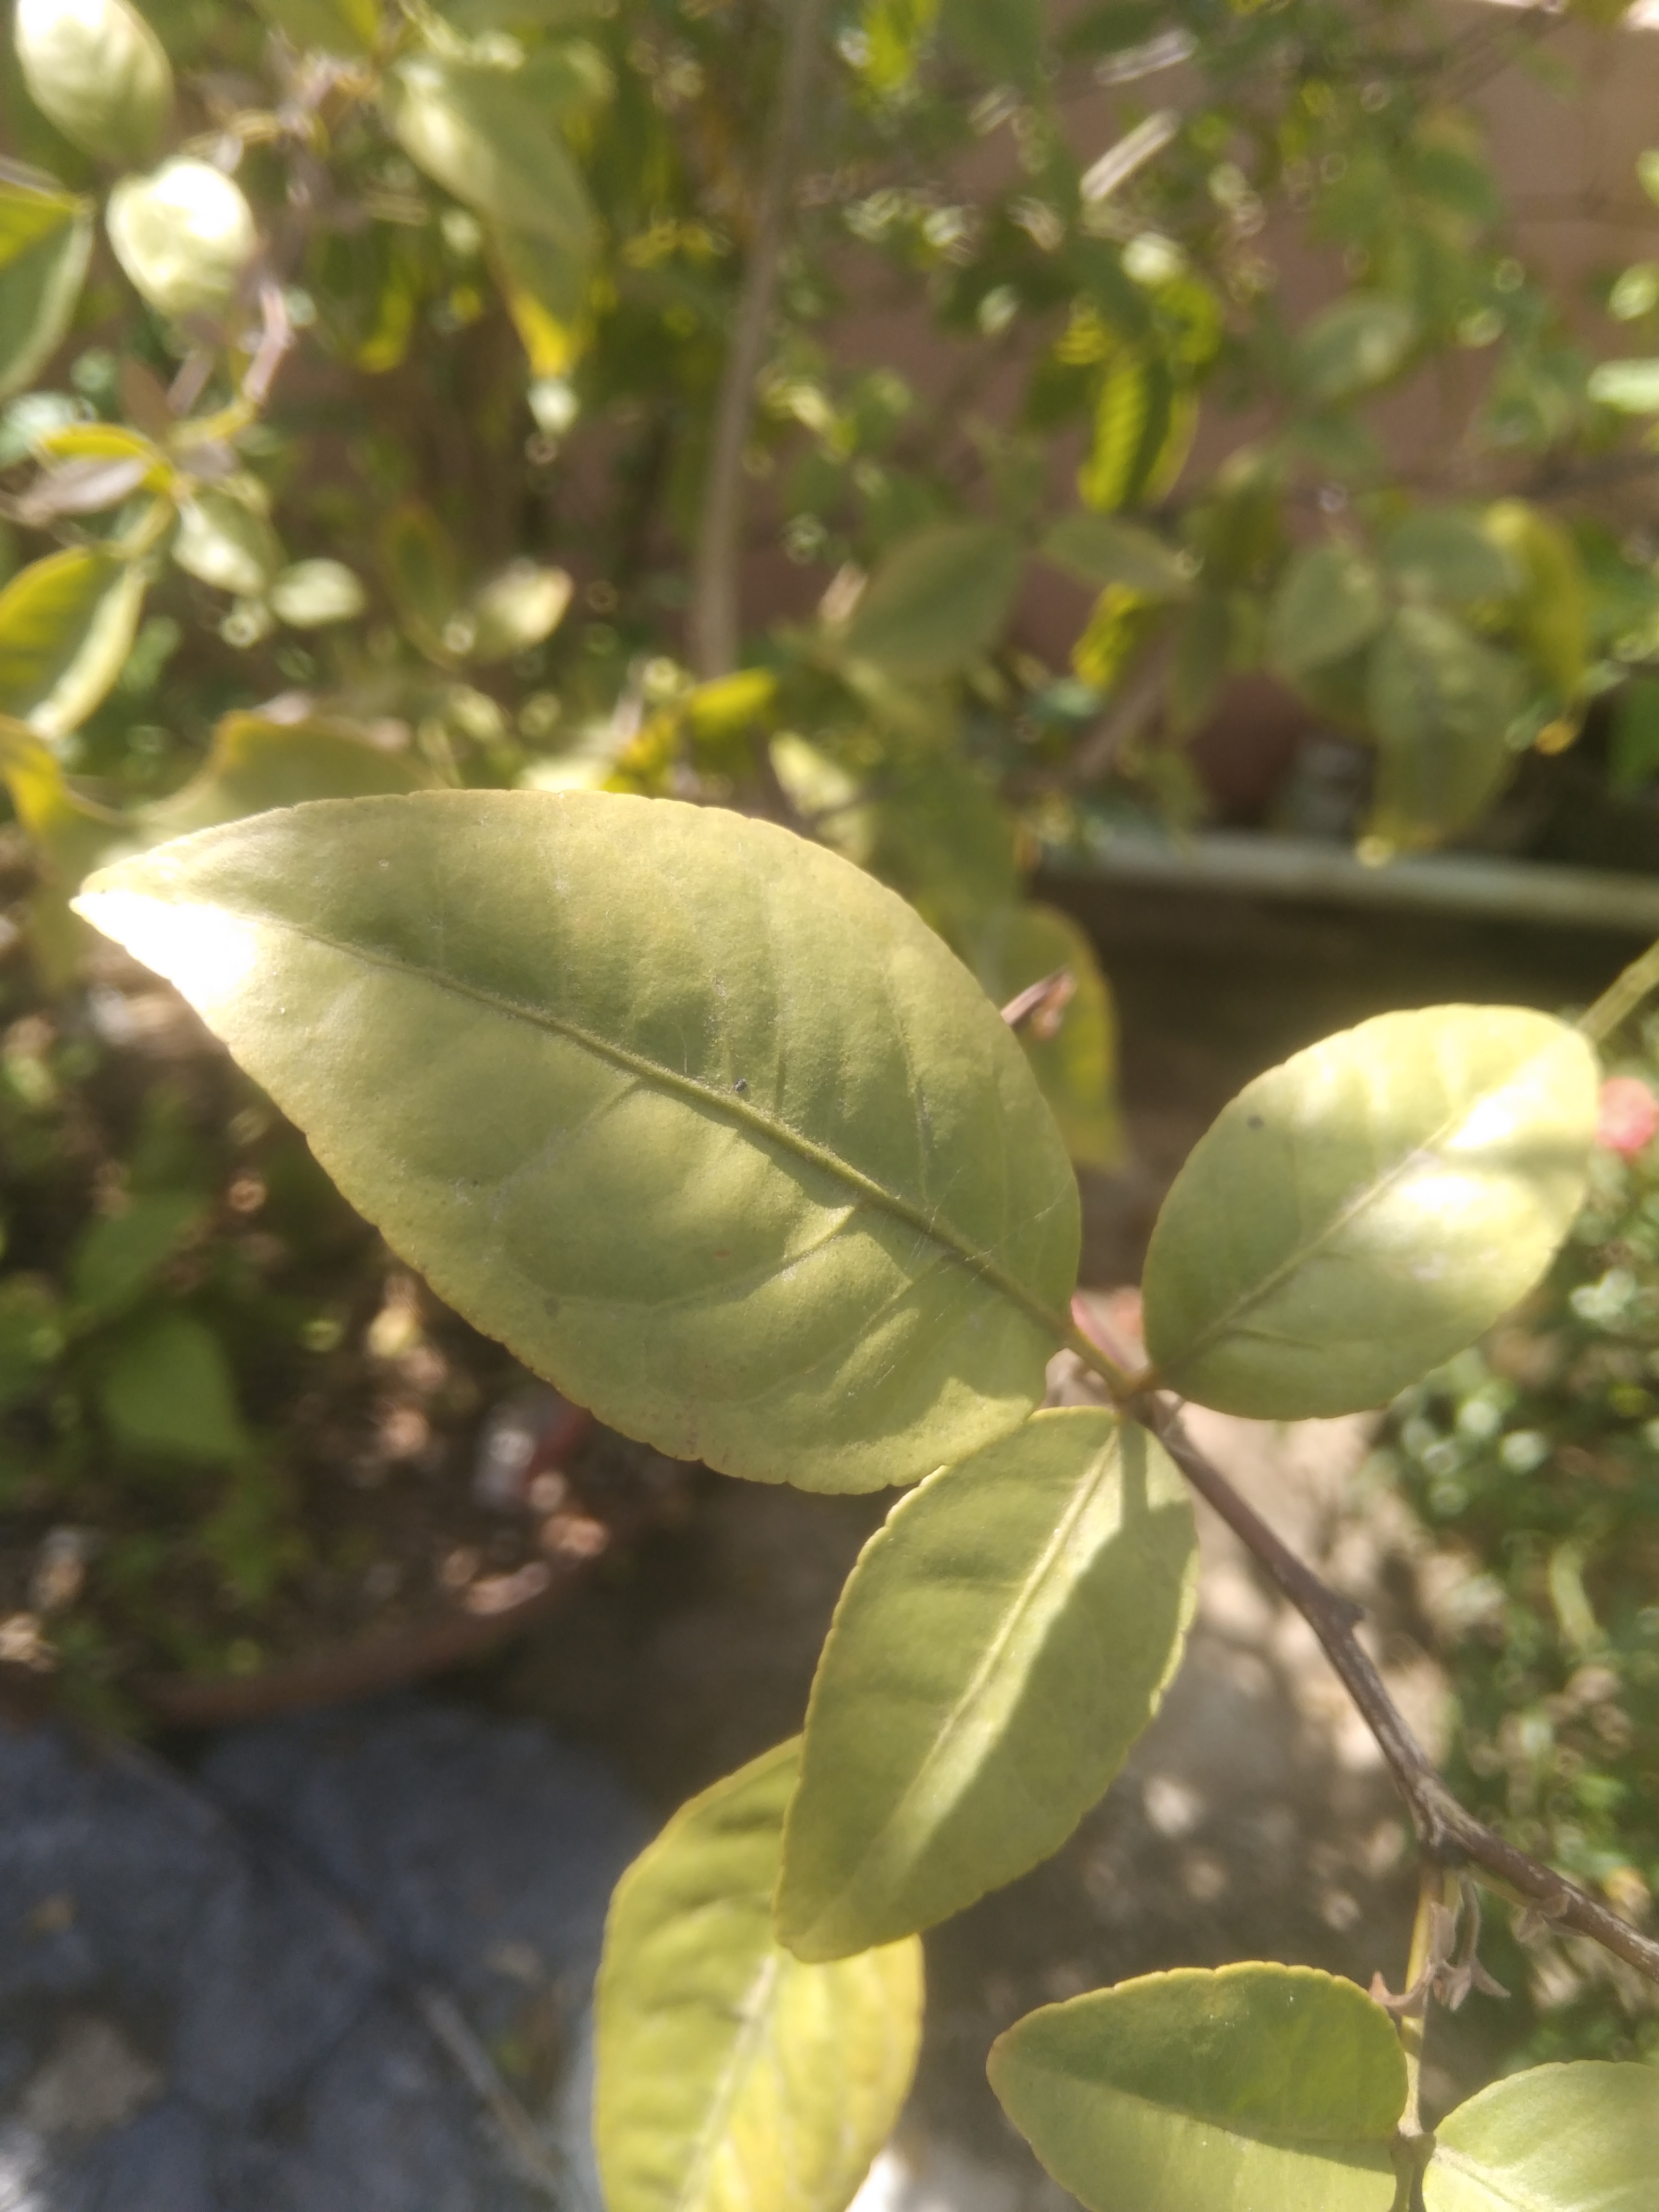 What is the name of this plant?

wood apple
